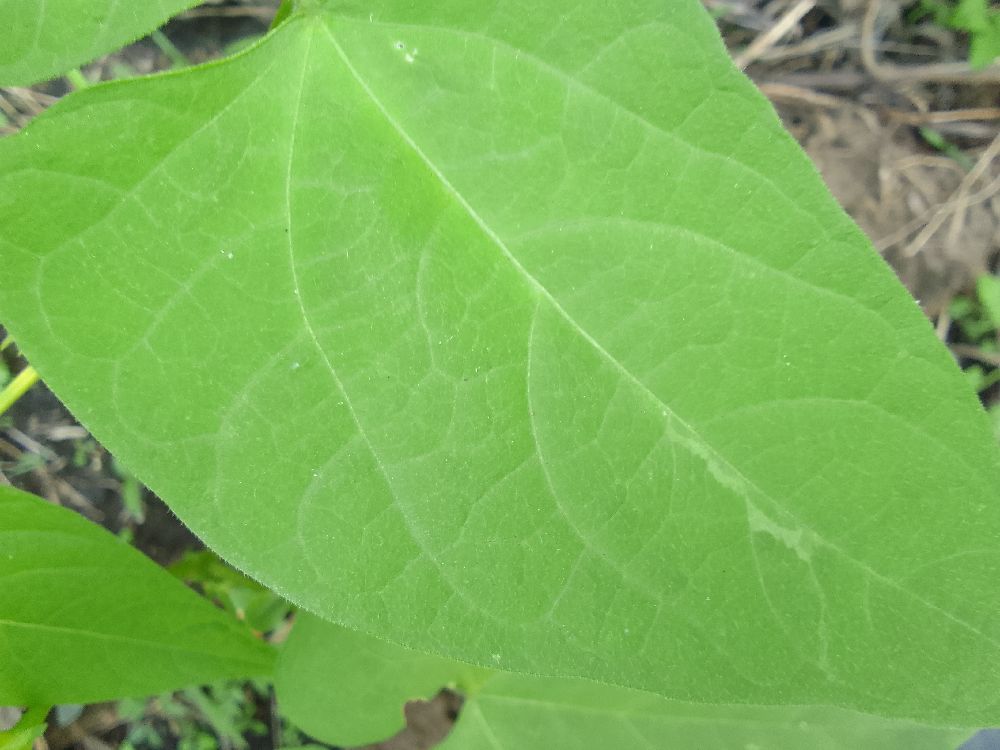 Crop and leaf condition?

common bean, healthy
